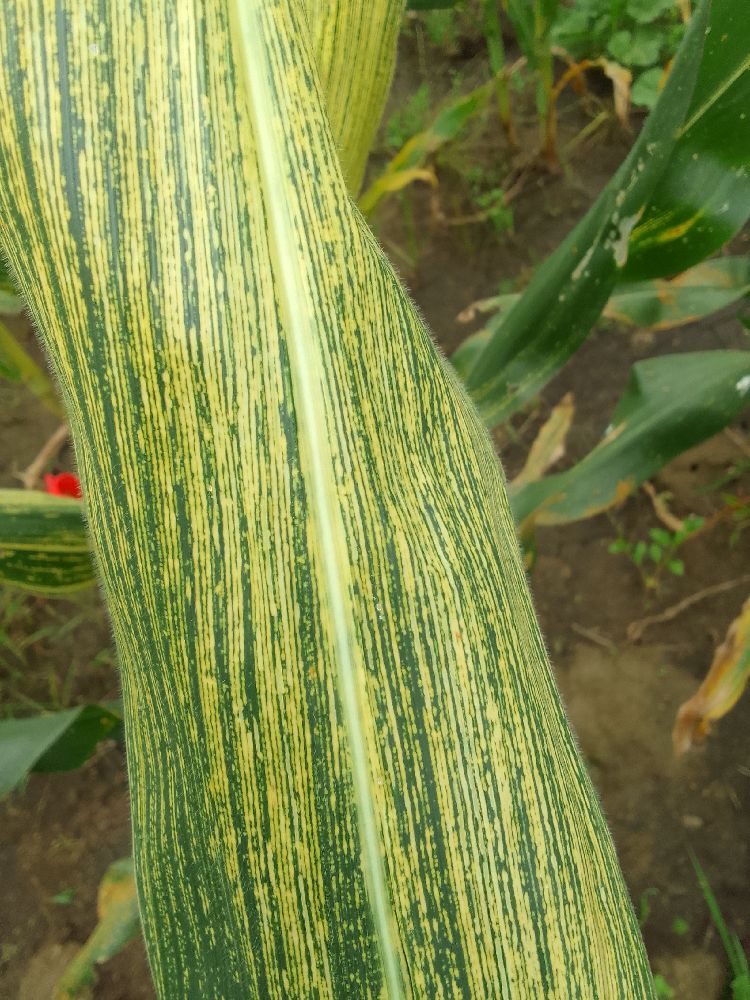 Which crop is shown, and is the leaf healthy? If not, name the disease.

maize, maize streak virus
